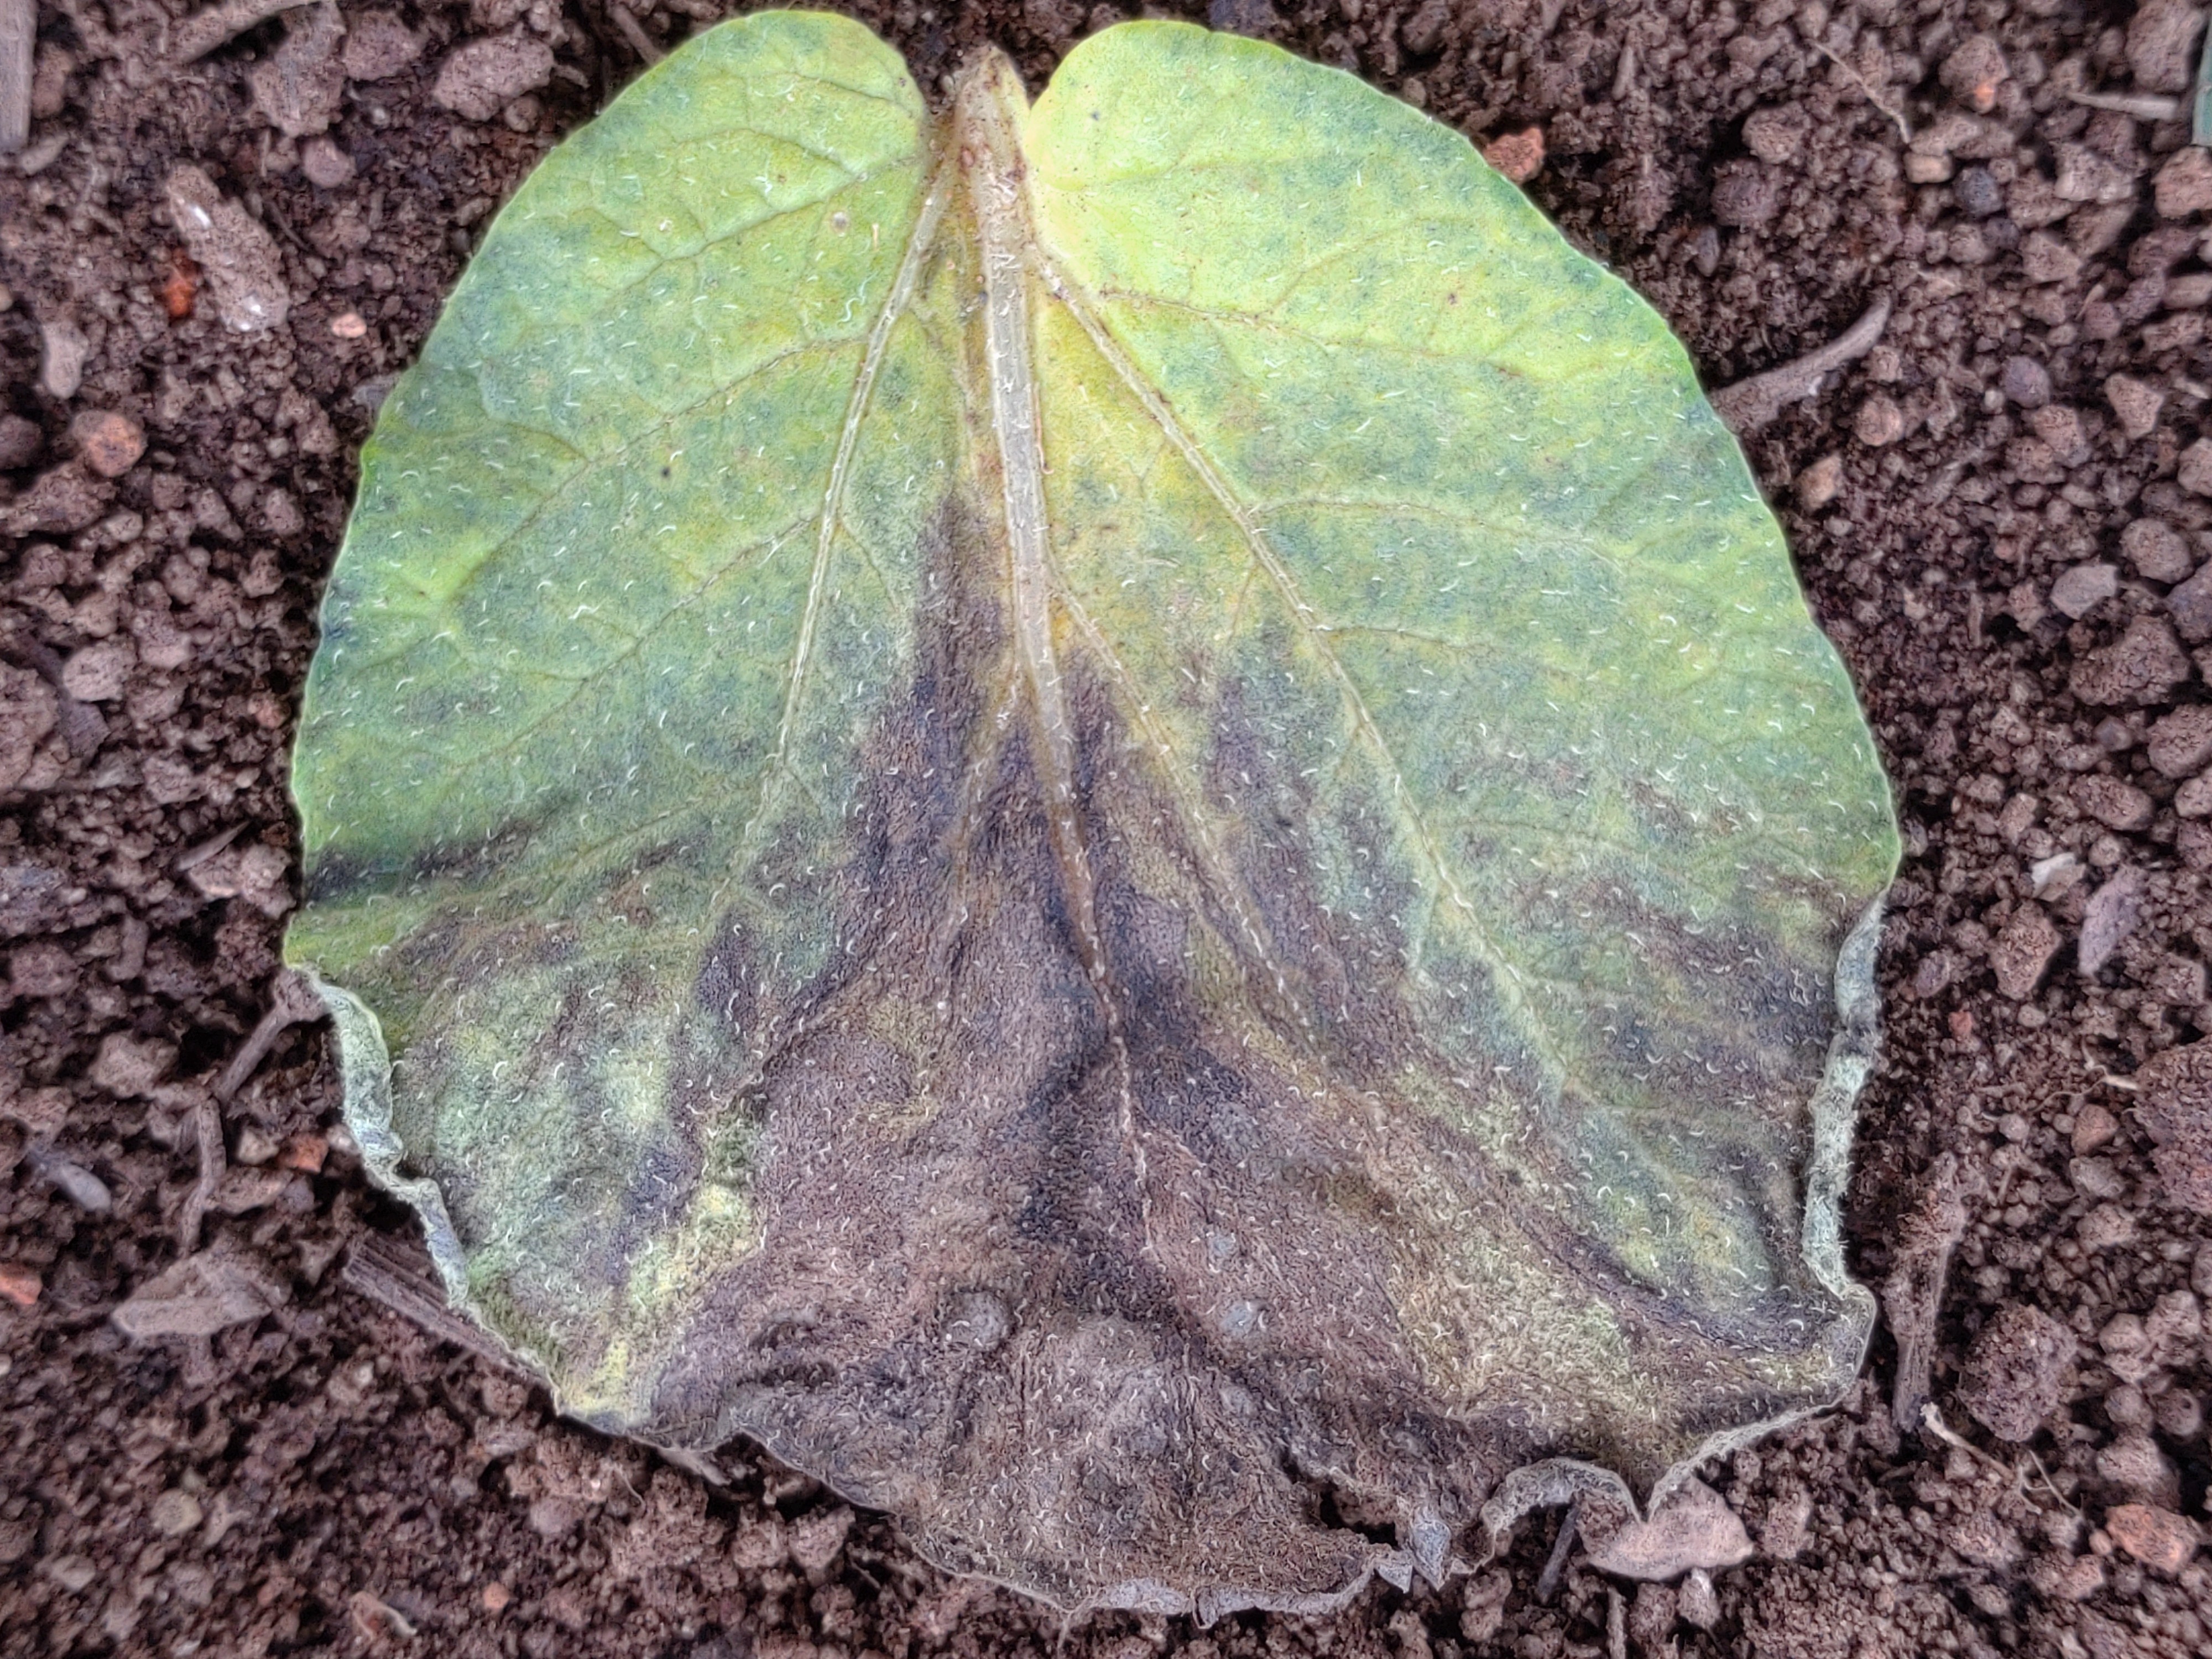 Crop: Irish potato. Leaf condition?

late blight
